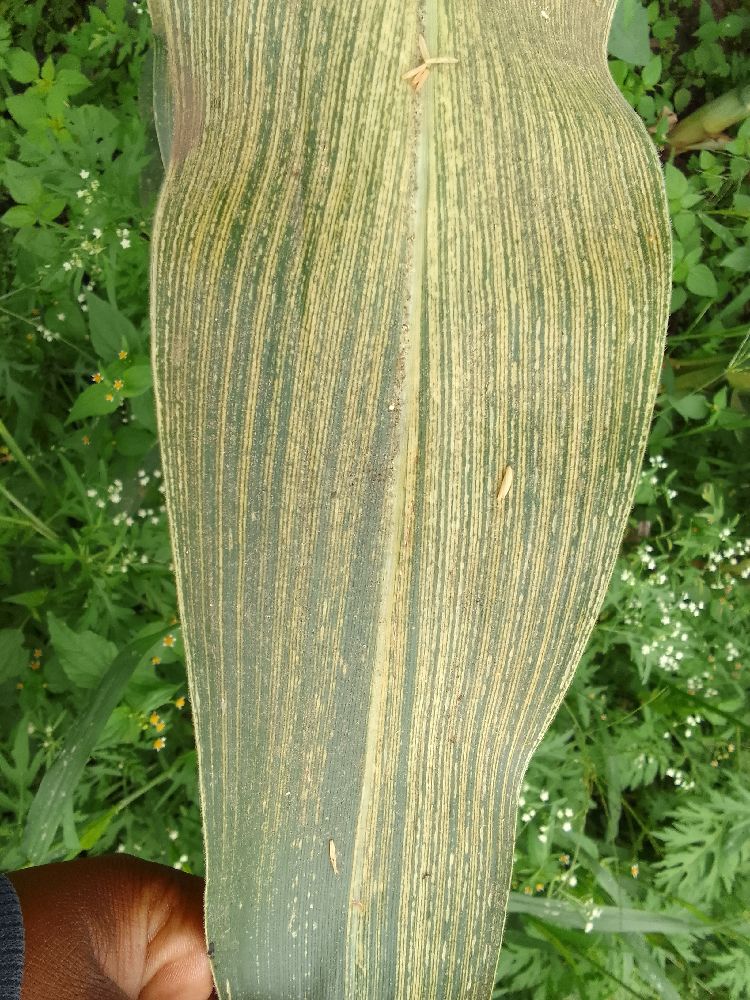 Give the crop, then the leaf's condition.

maize, maize streak virus
